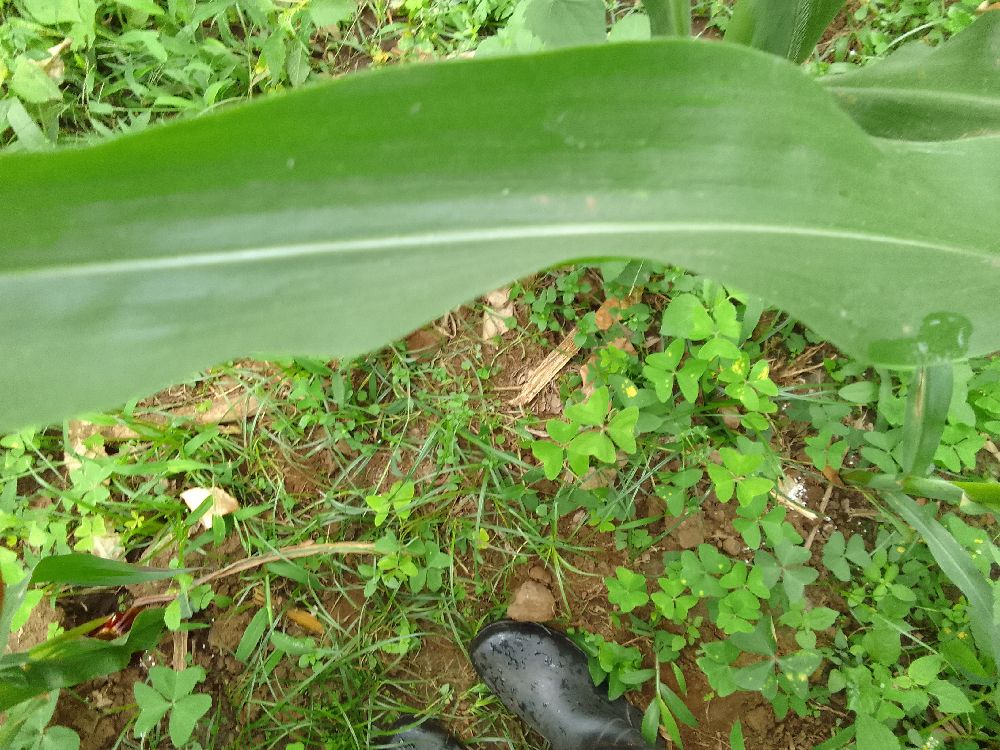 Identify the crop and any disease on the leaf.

maize, healthy
